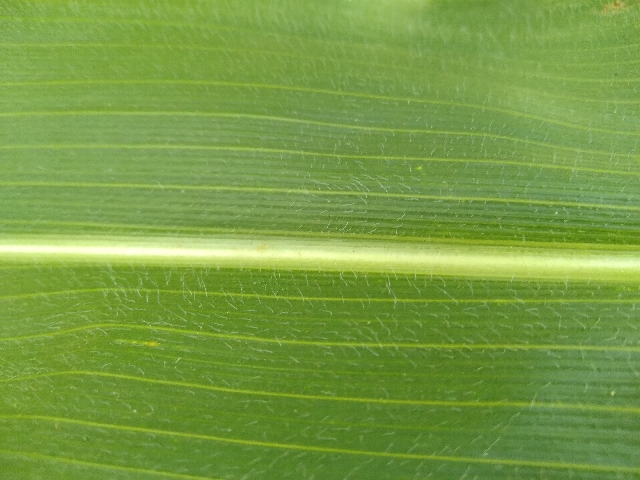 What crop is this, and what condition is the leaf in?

maize, healthy
